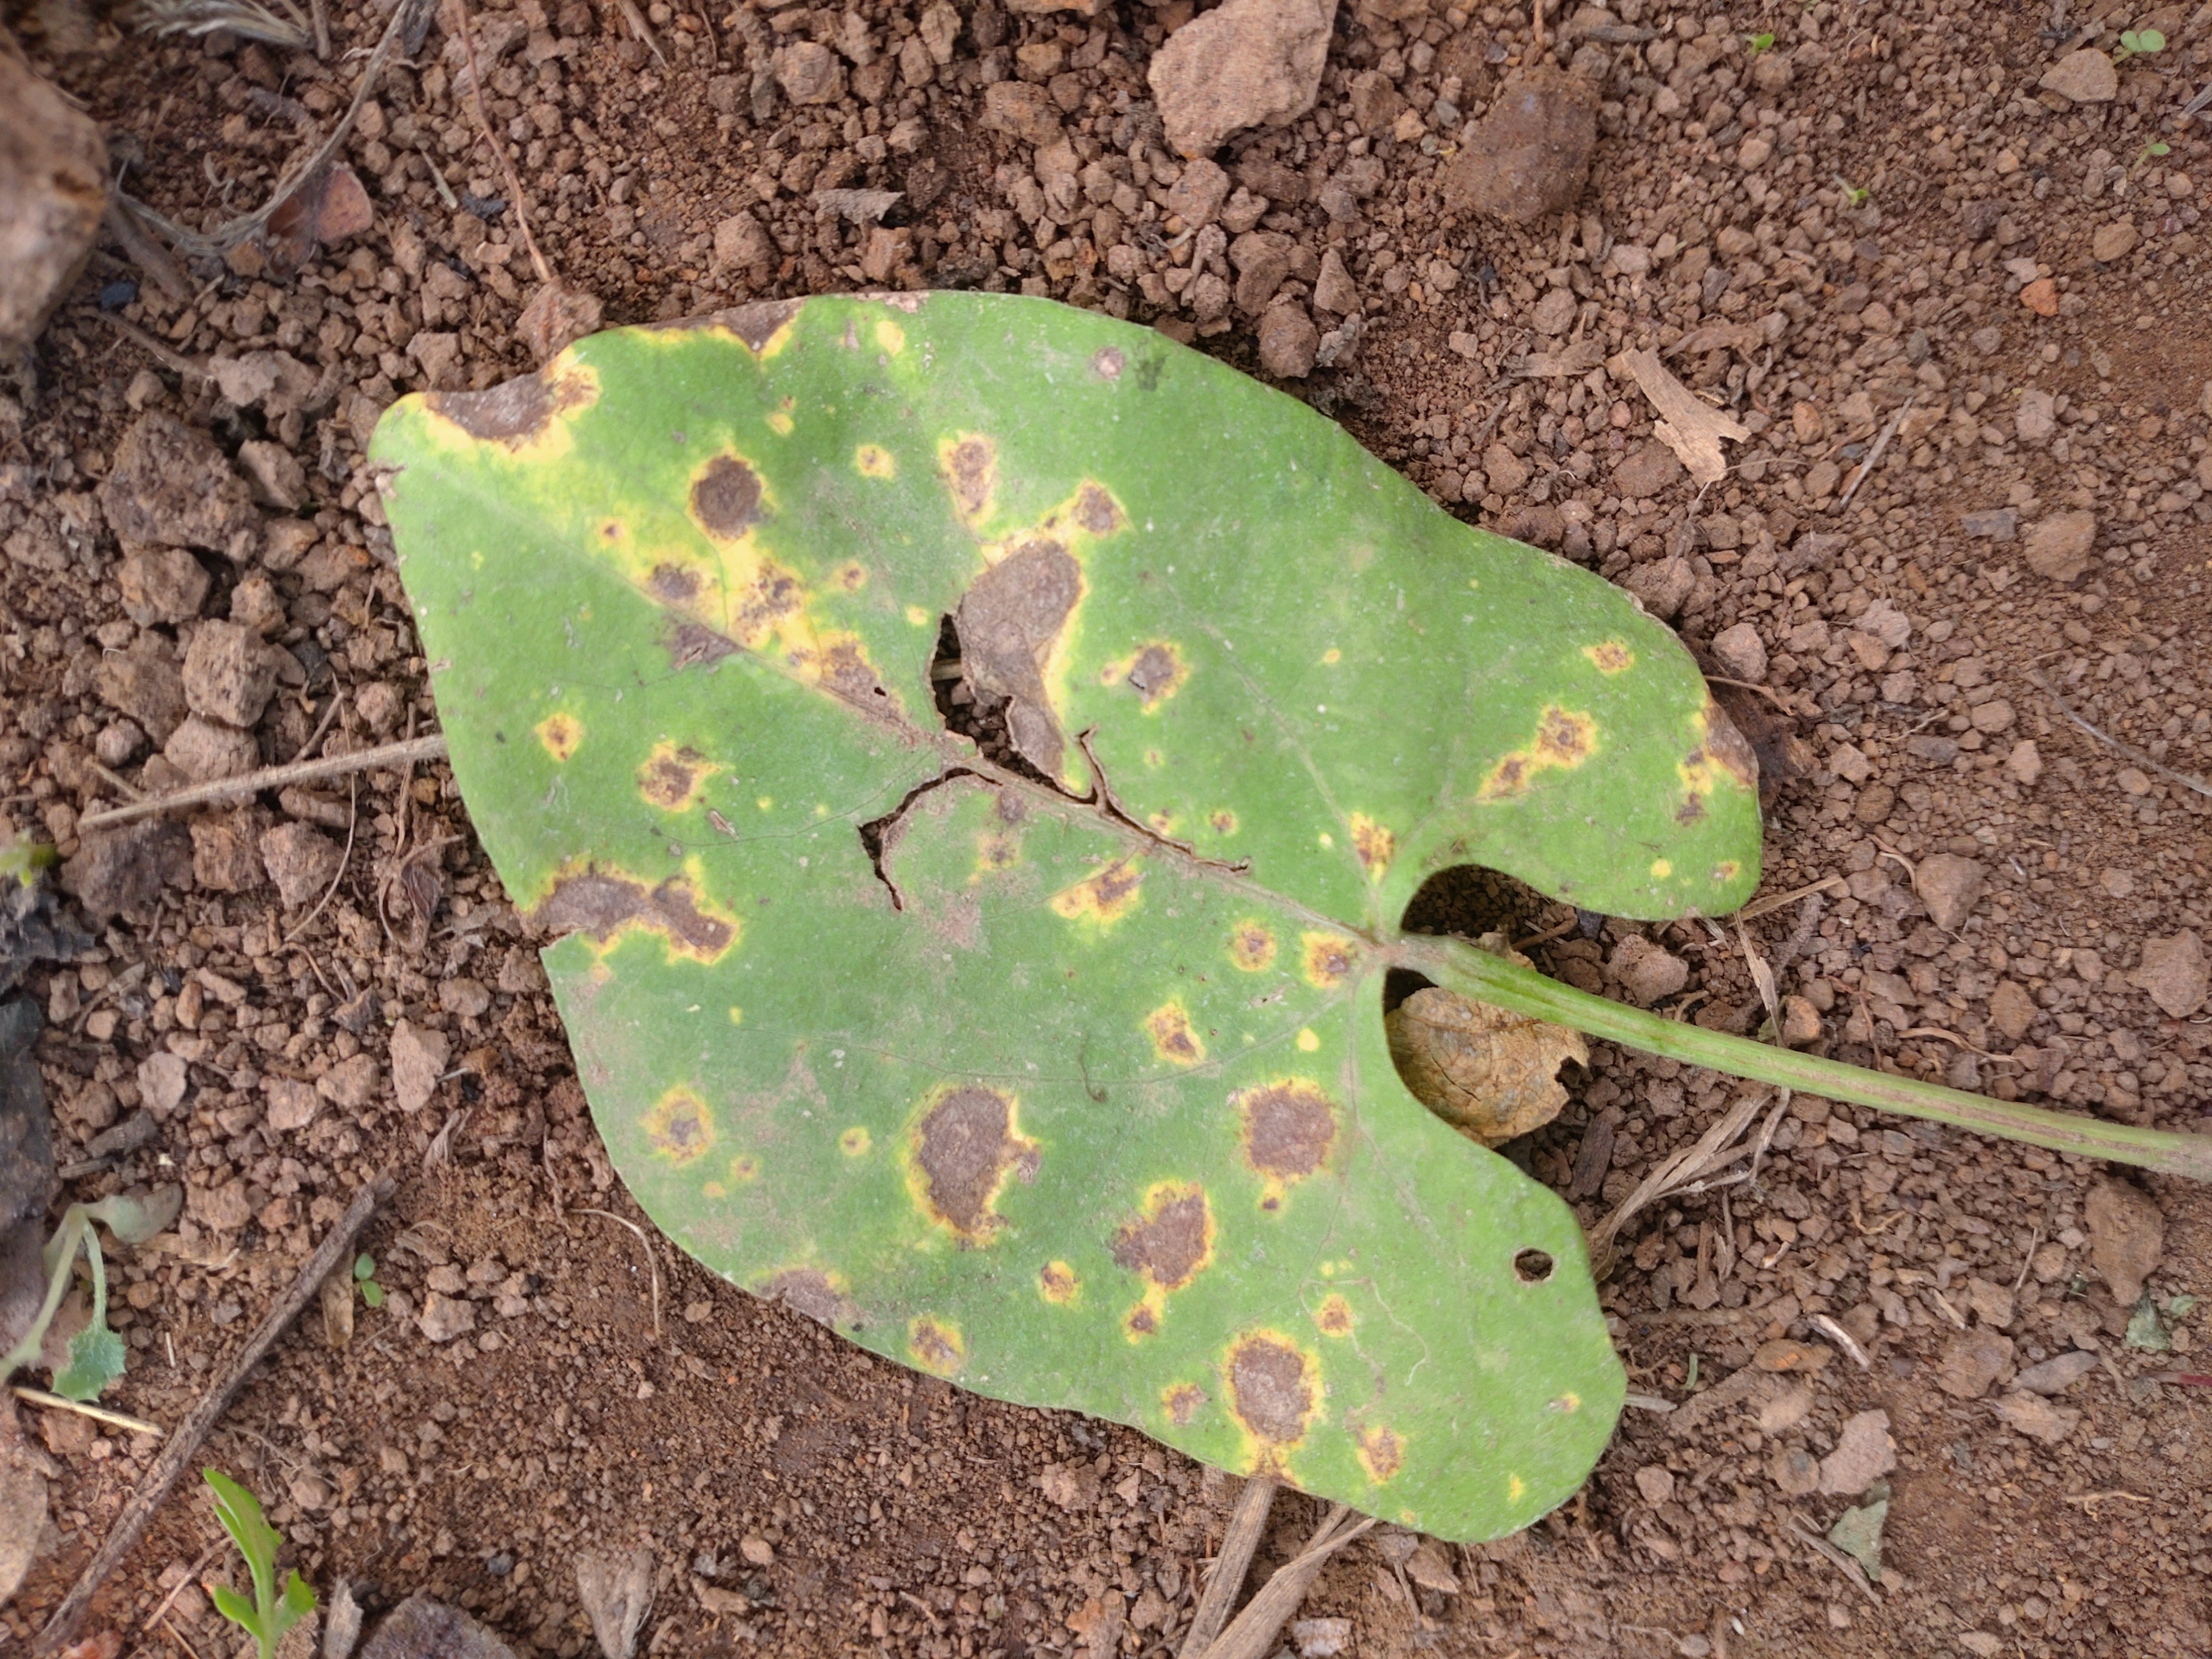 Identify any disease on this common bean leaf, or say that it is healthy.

rust
